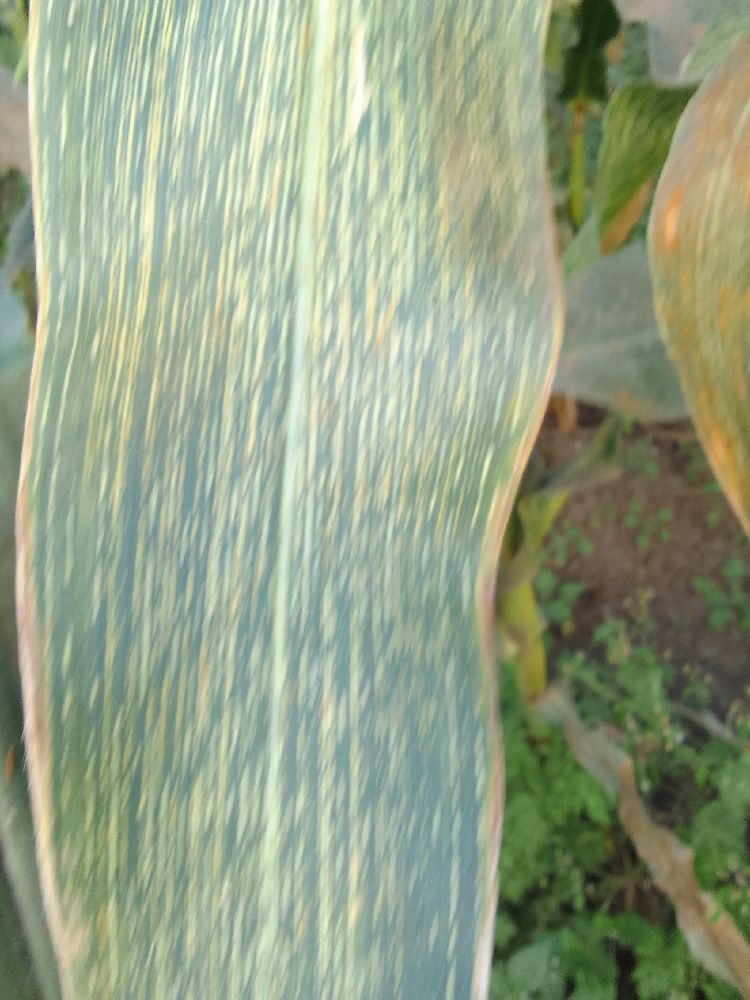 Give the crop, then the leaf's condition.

maize, maize streak virus
